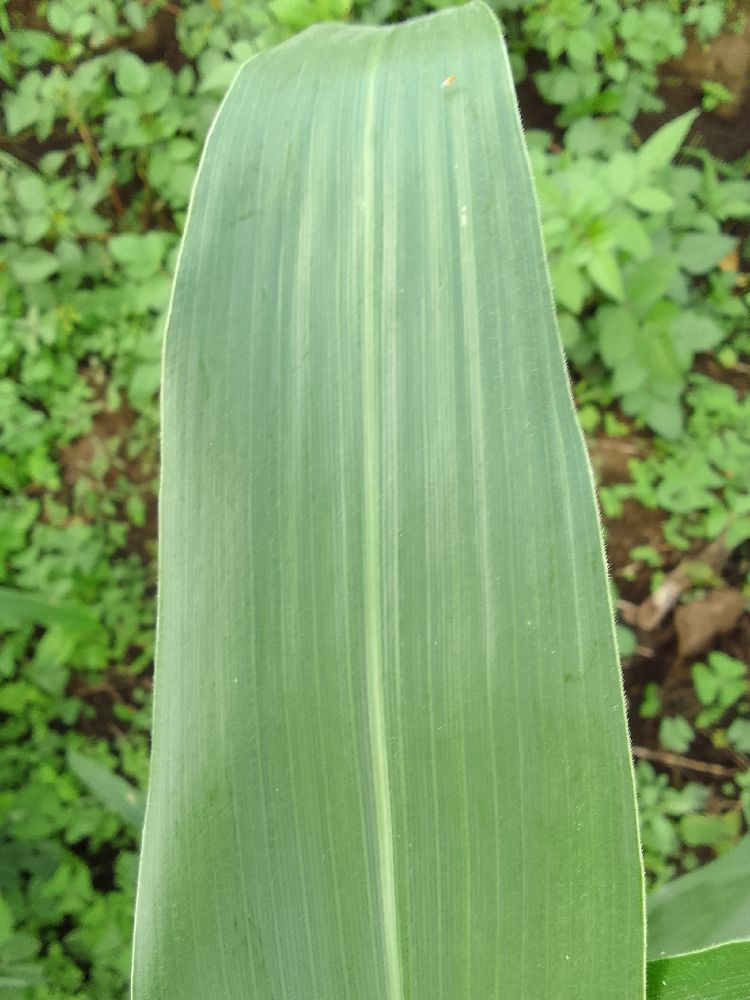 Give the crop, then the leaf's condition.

maize, healthy
